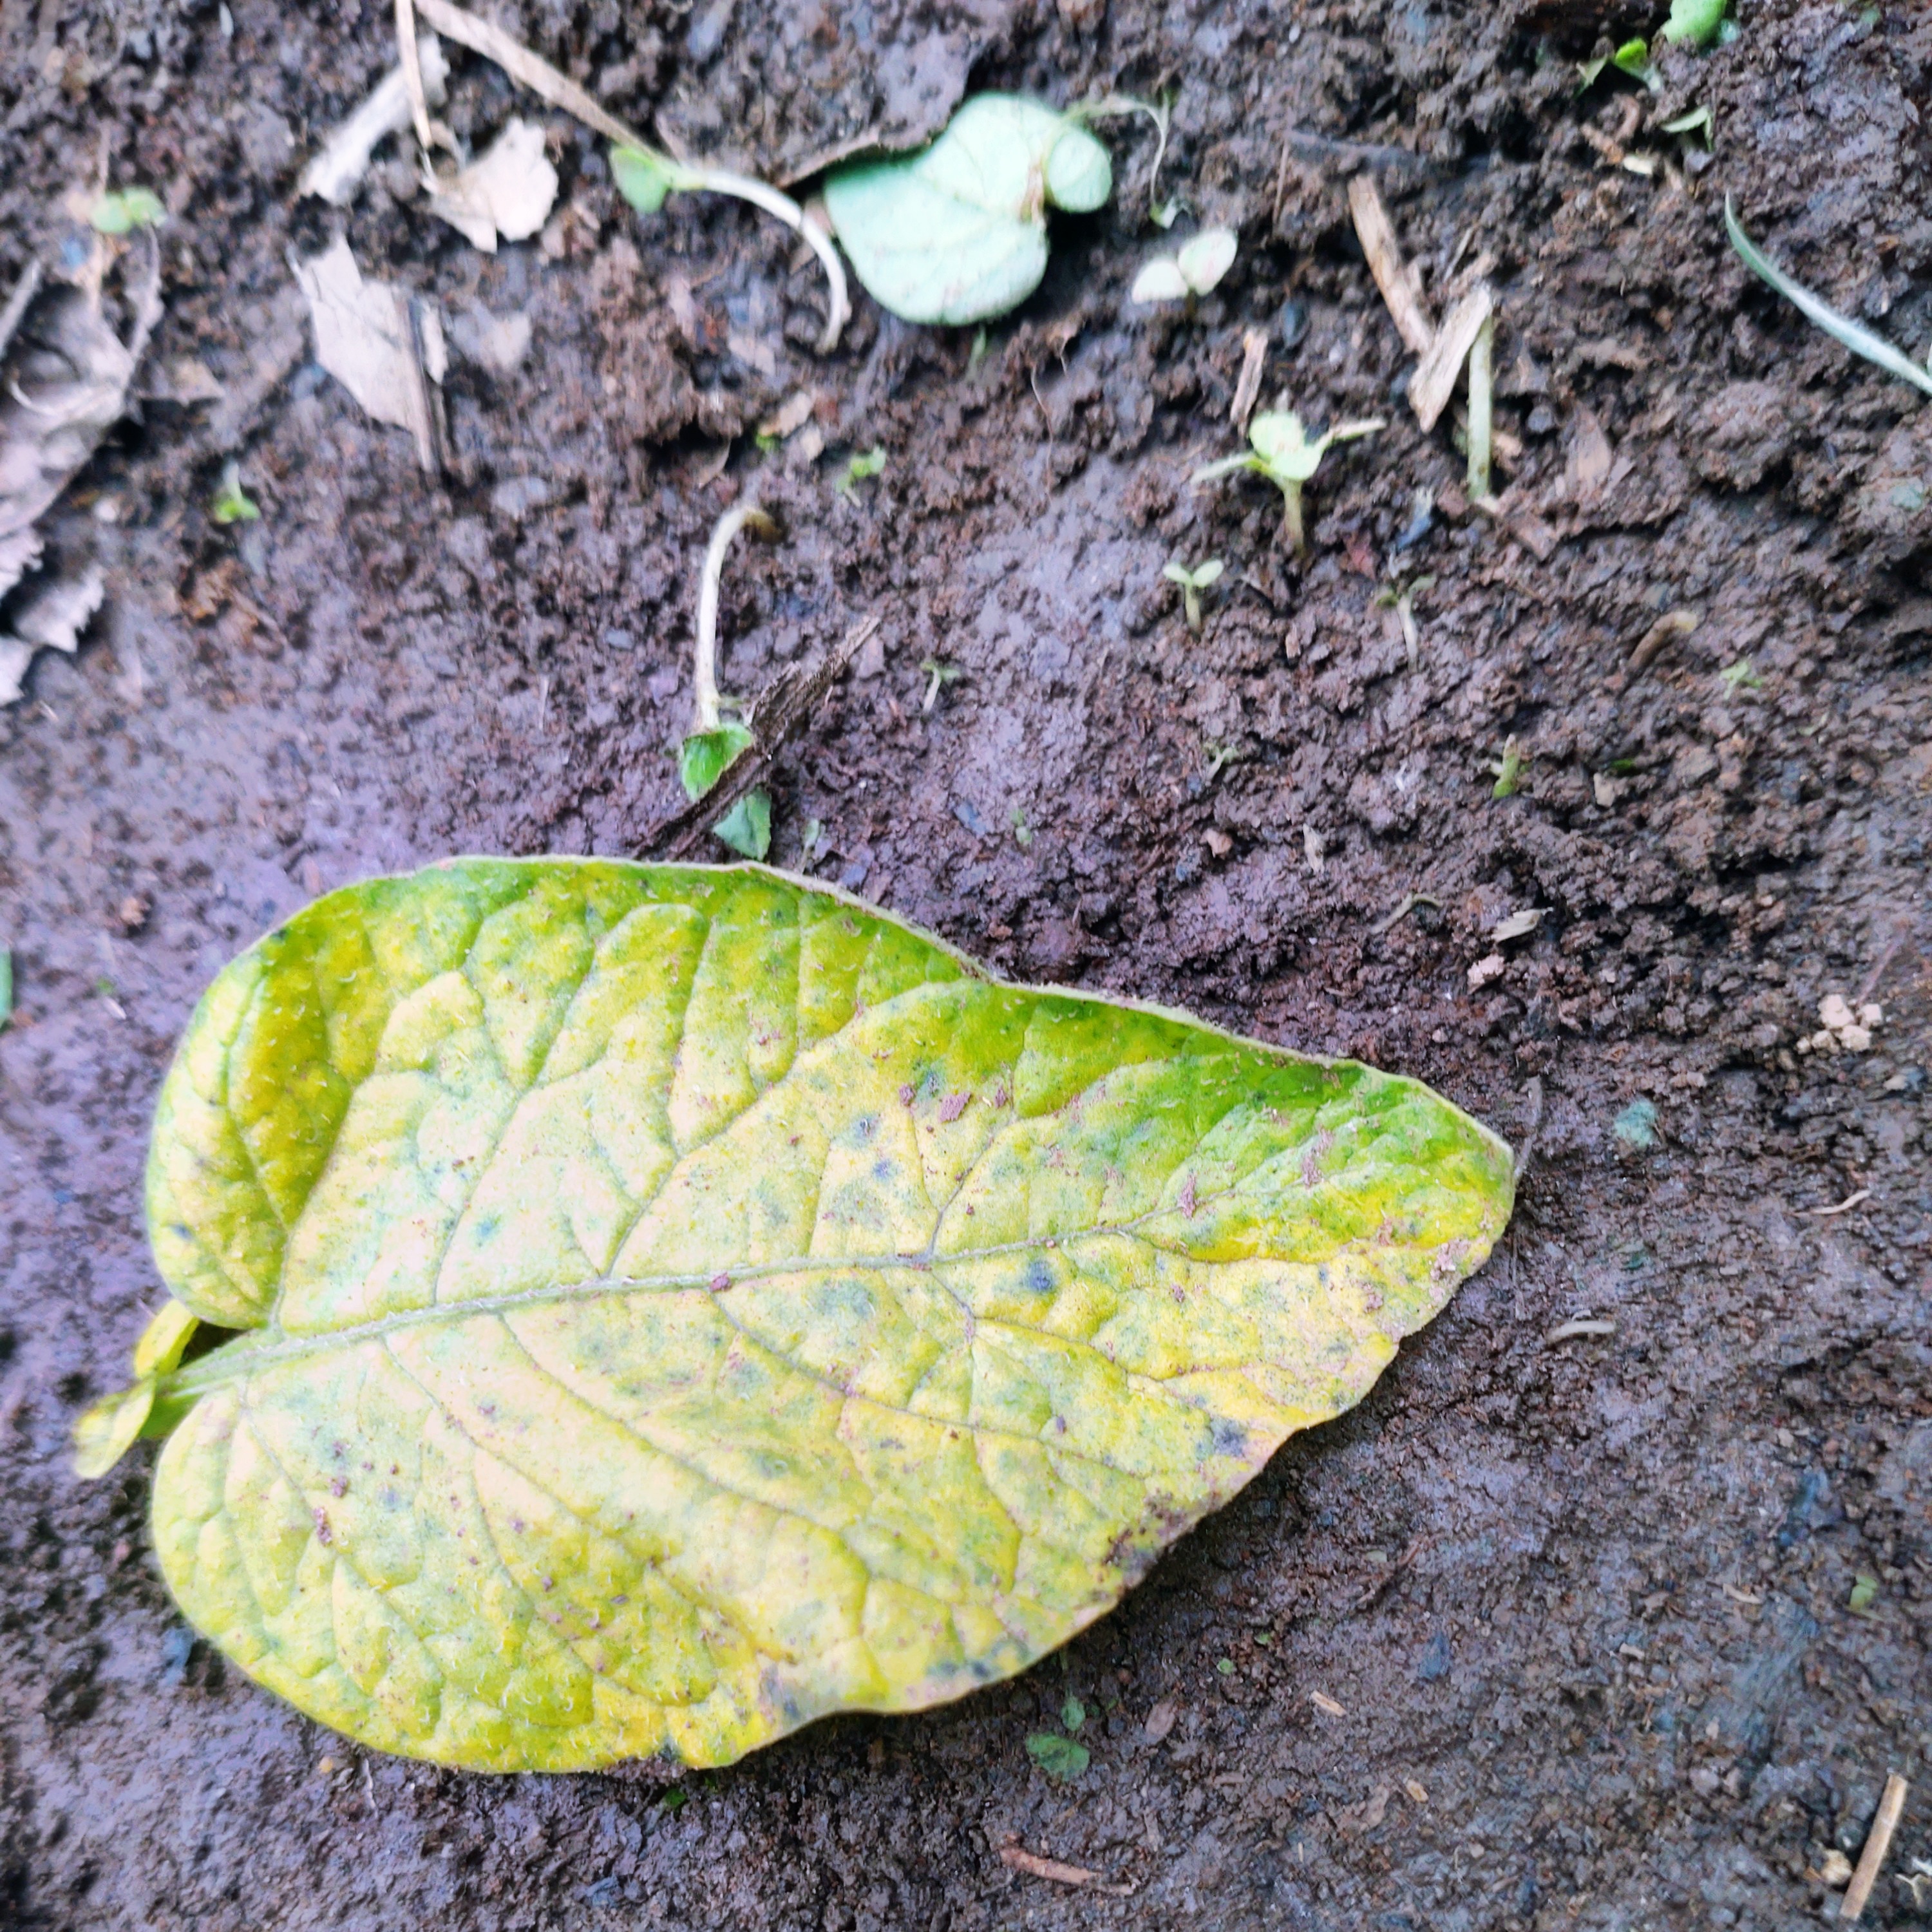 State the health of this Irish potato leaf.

late blight
